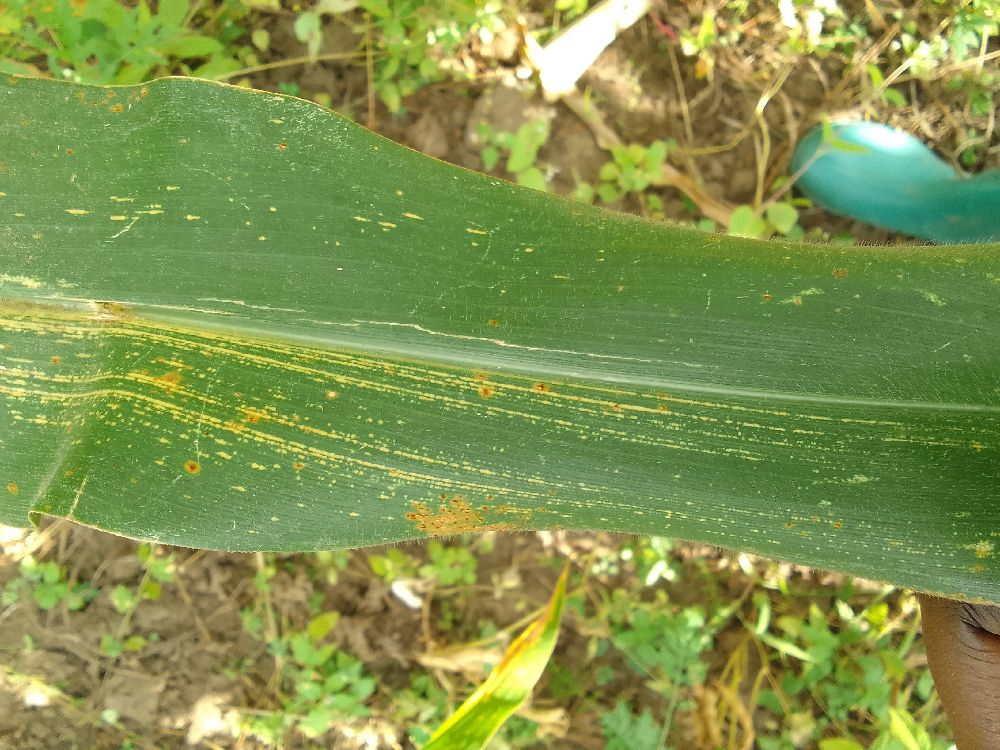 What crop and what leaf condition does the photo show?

maize, maize streak virus
